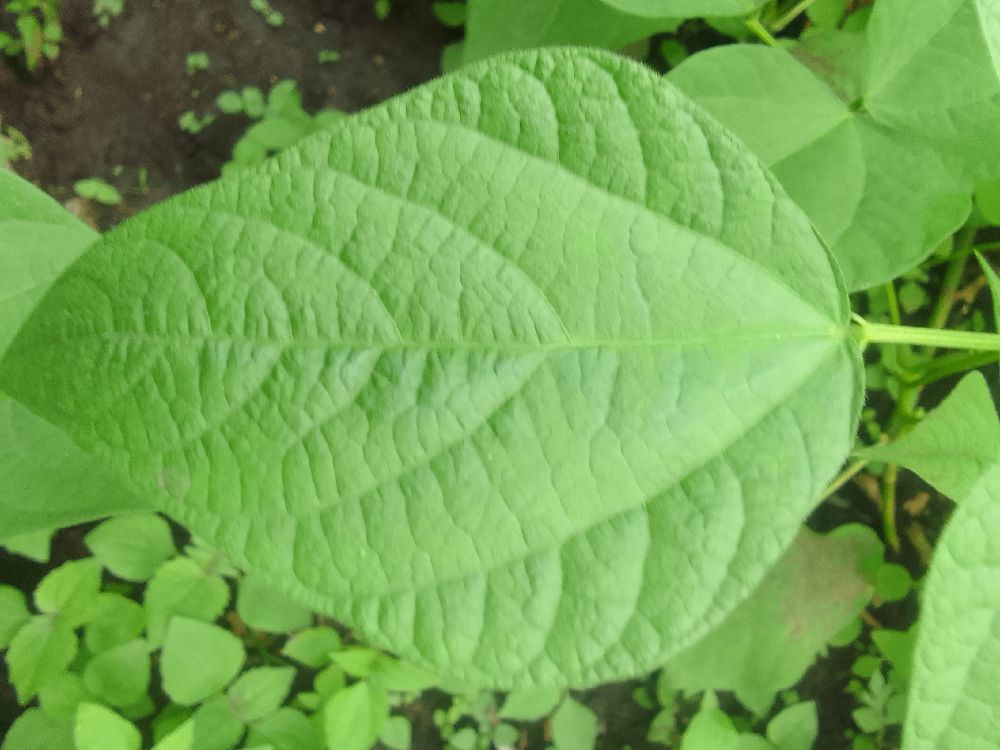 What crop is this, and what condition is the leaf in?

common bean, healthy
